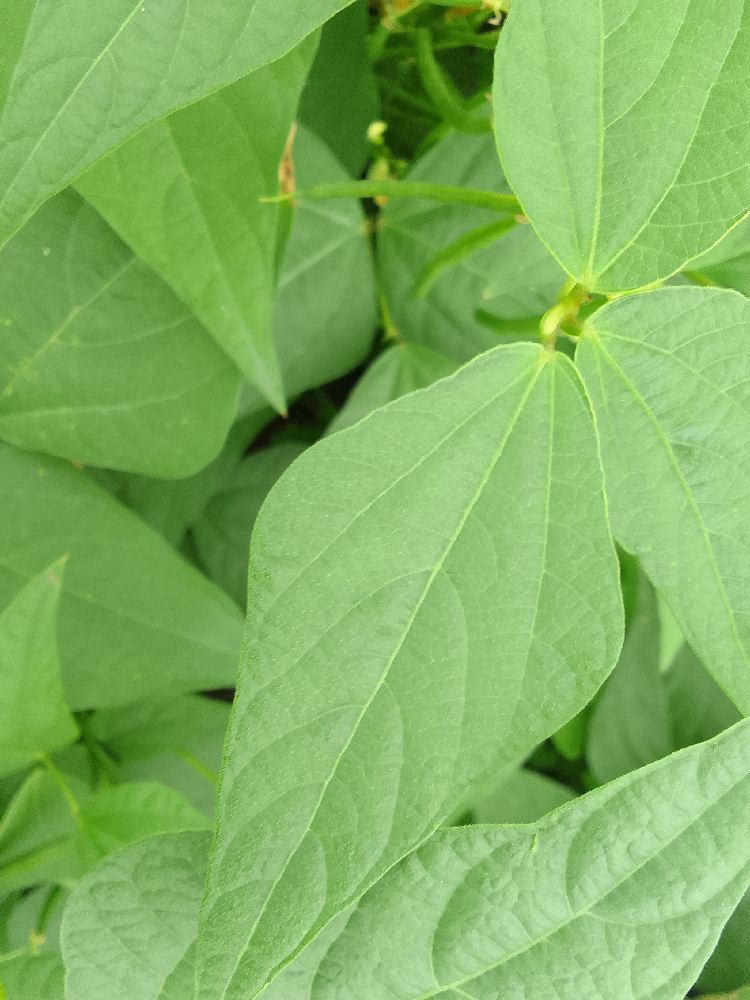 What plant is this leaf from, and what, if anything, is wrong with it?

common bean, healthy
